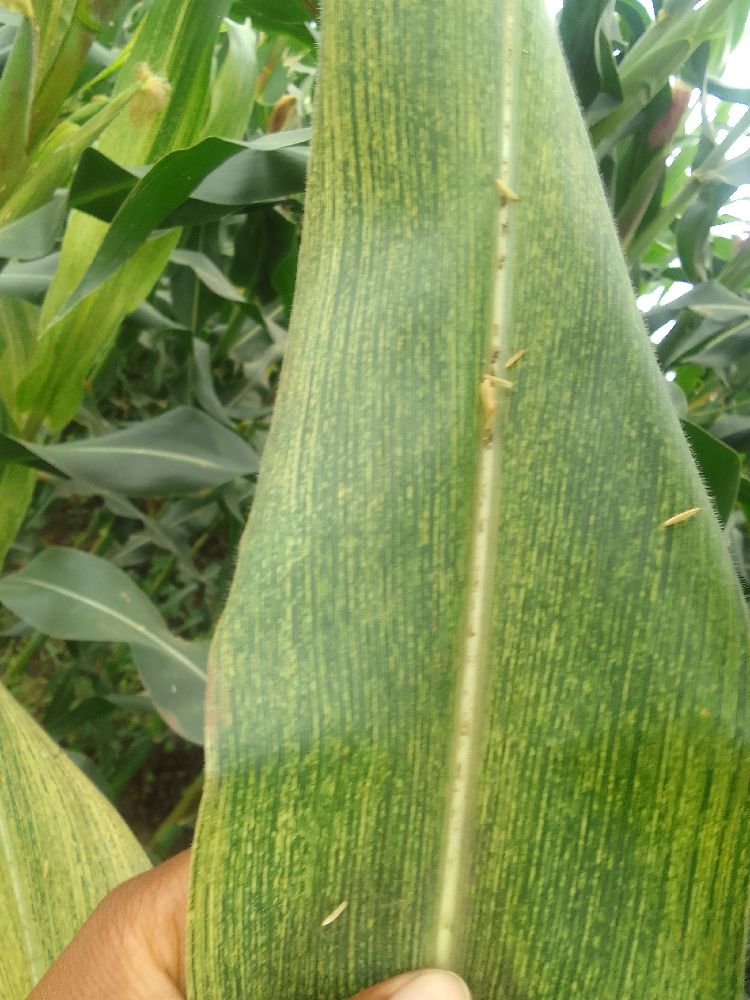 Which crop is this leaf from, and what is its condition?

maize, maize streak virus
